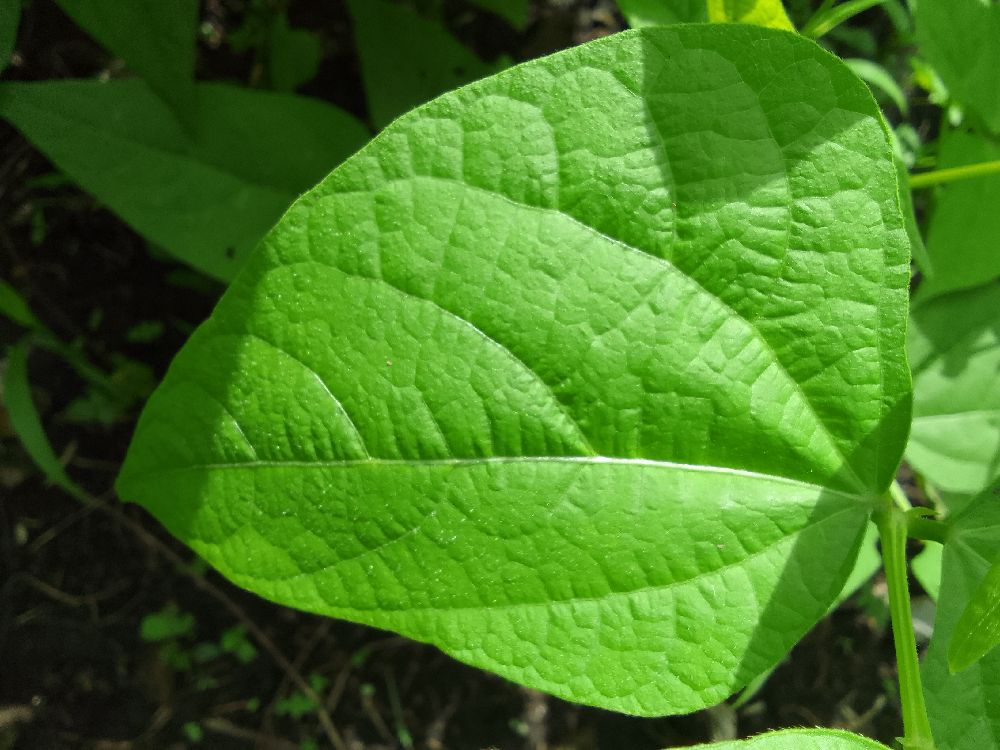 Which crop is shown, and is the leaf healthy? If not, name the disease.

common bean, healthy
